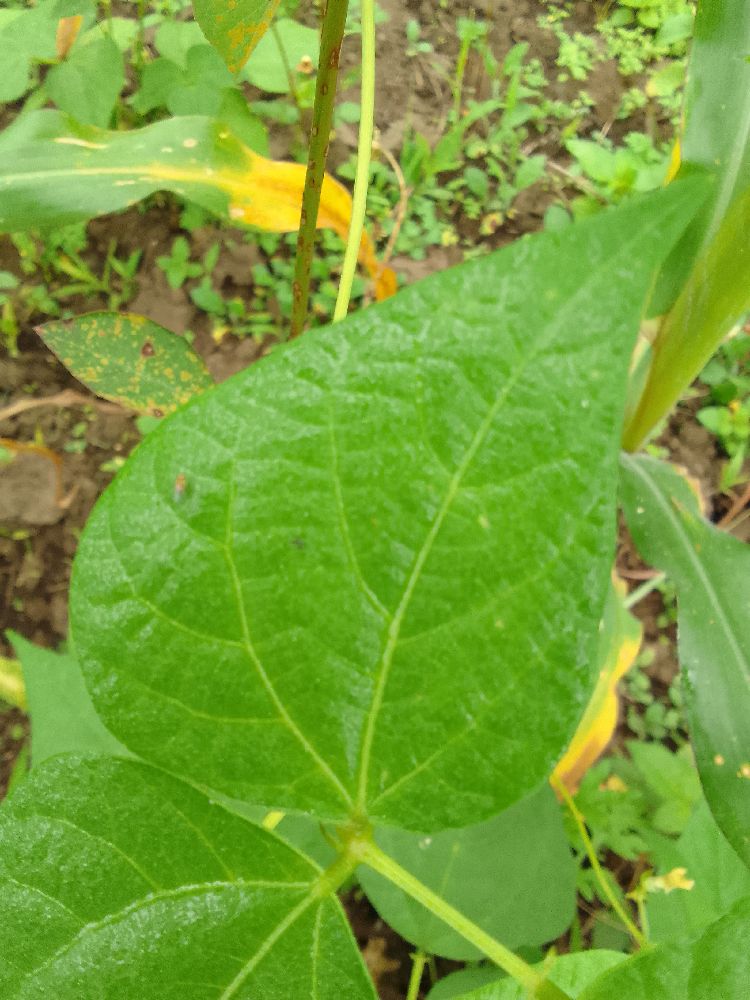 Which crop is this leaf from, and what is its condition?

common bean, healthy
